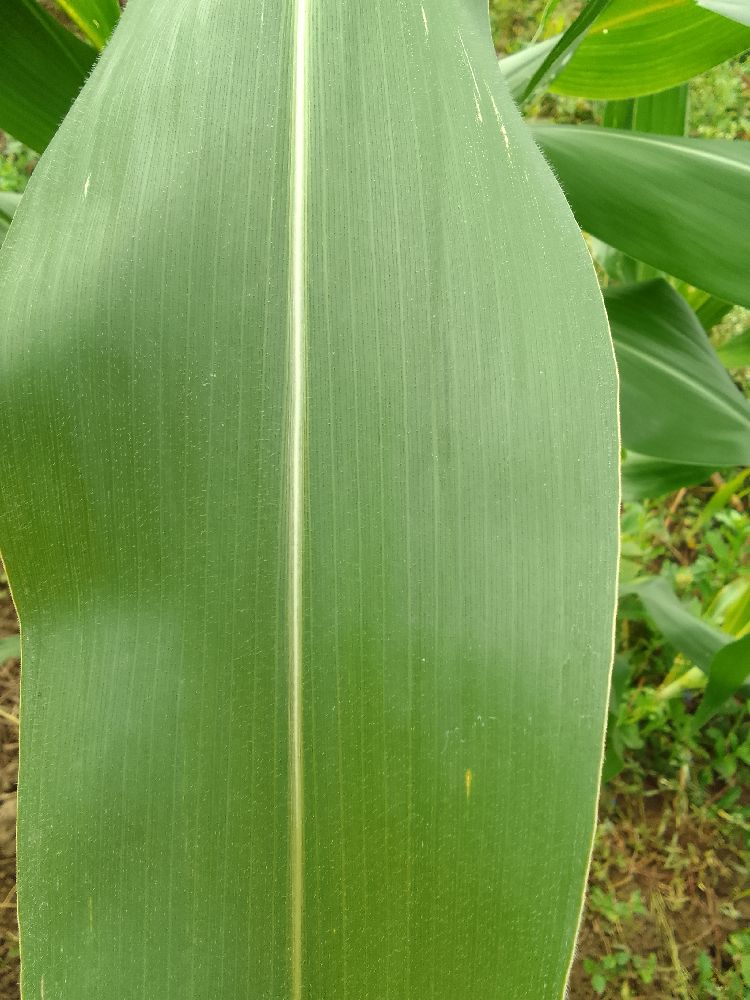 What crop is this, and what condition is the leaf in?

maize, healthy
